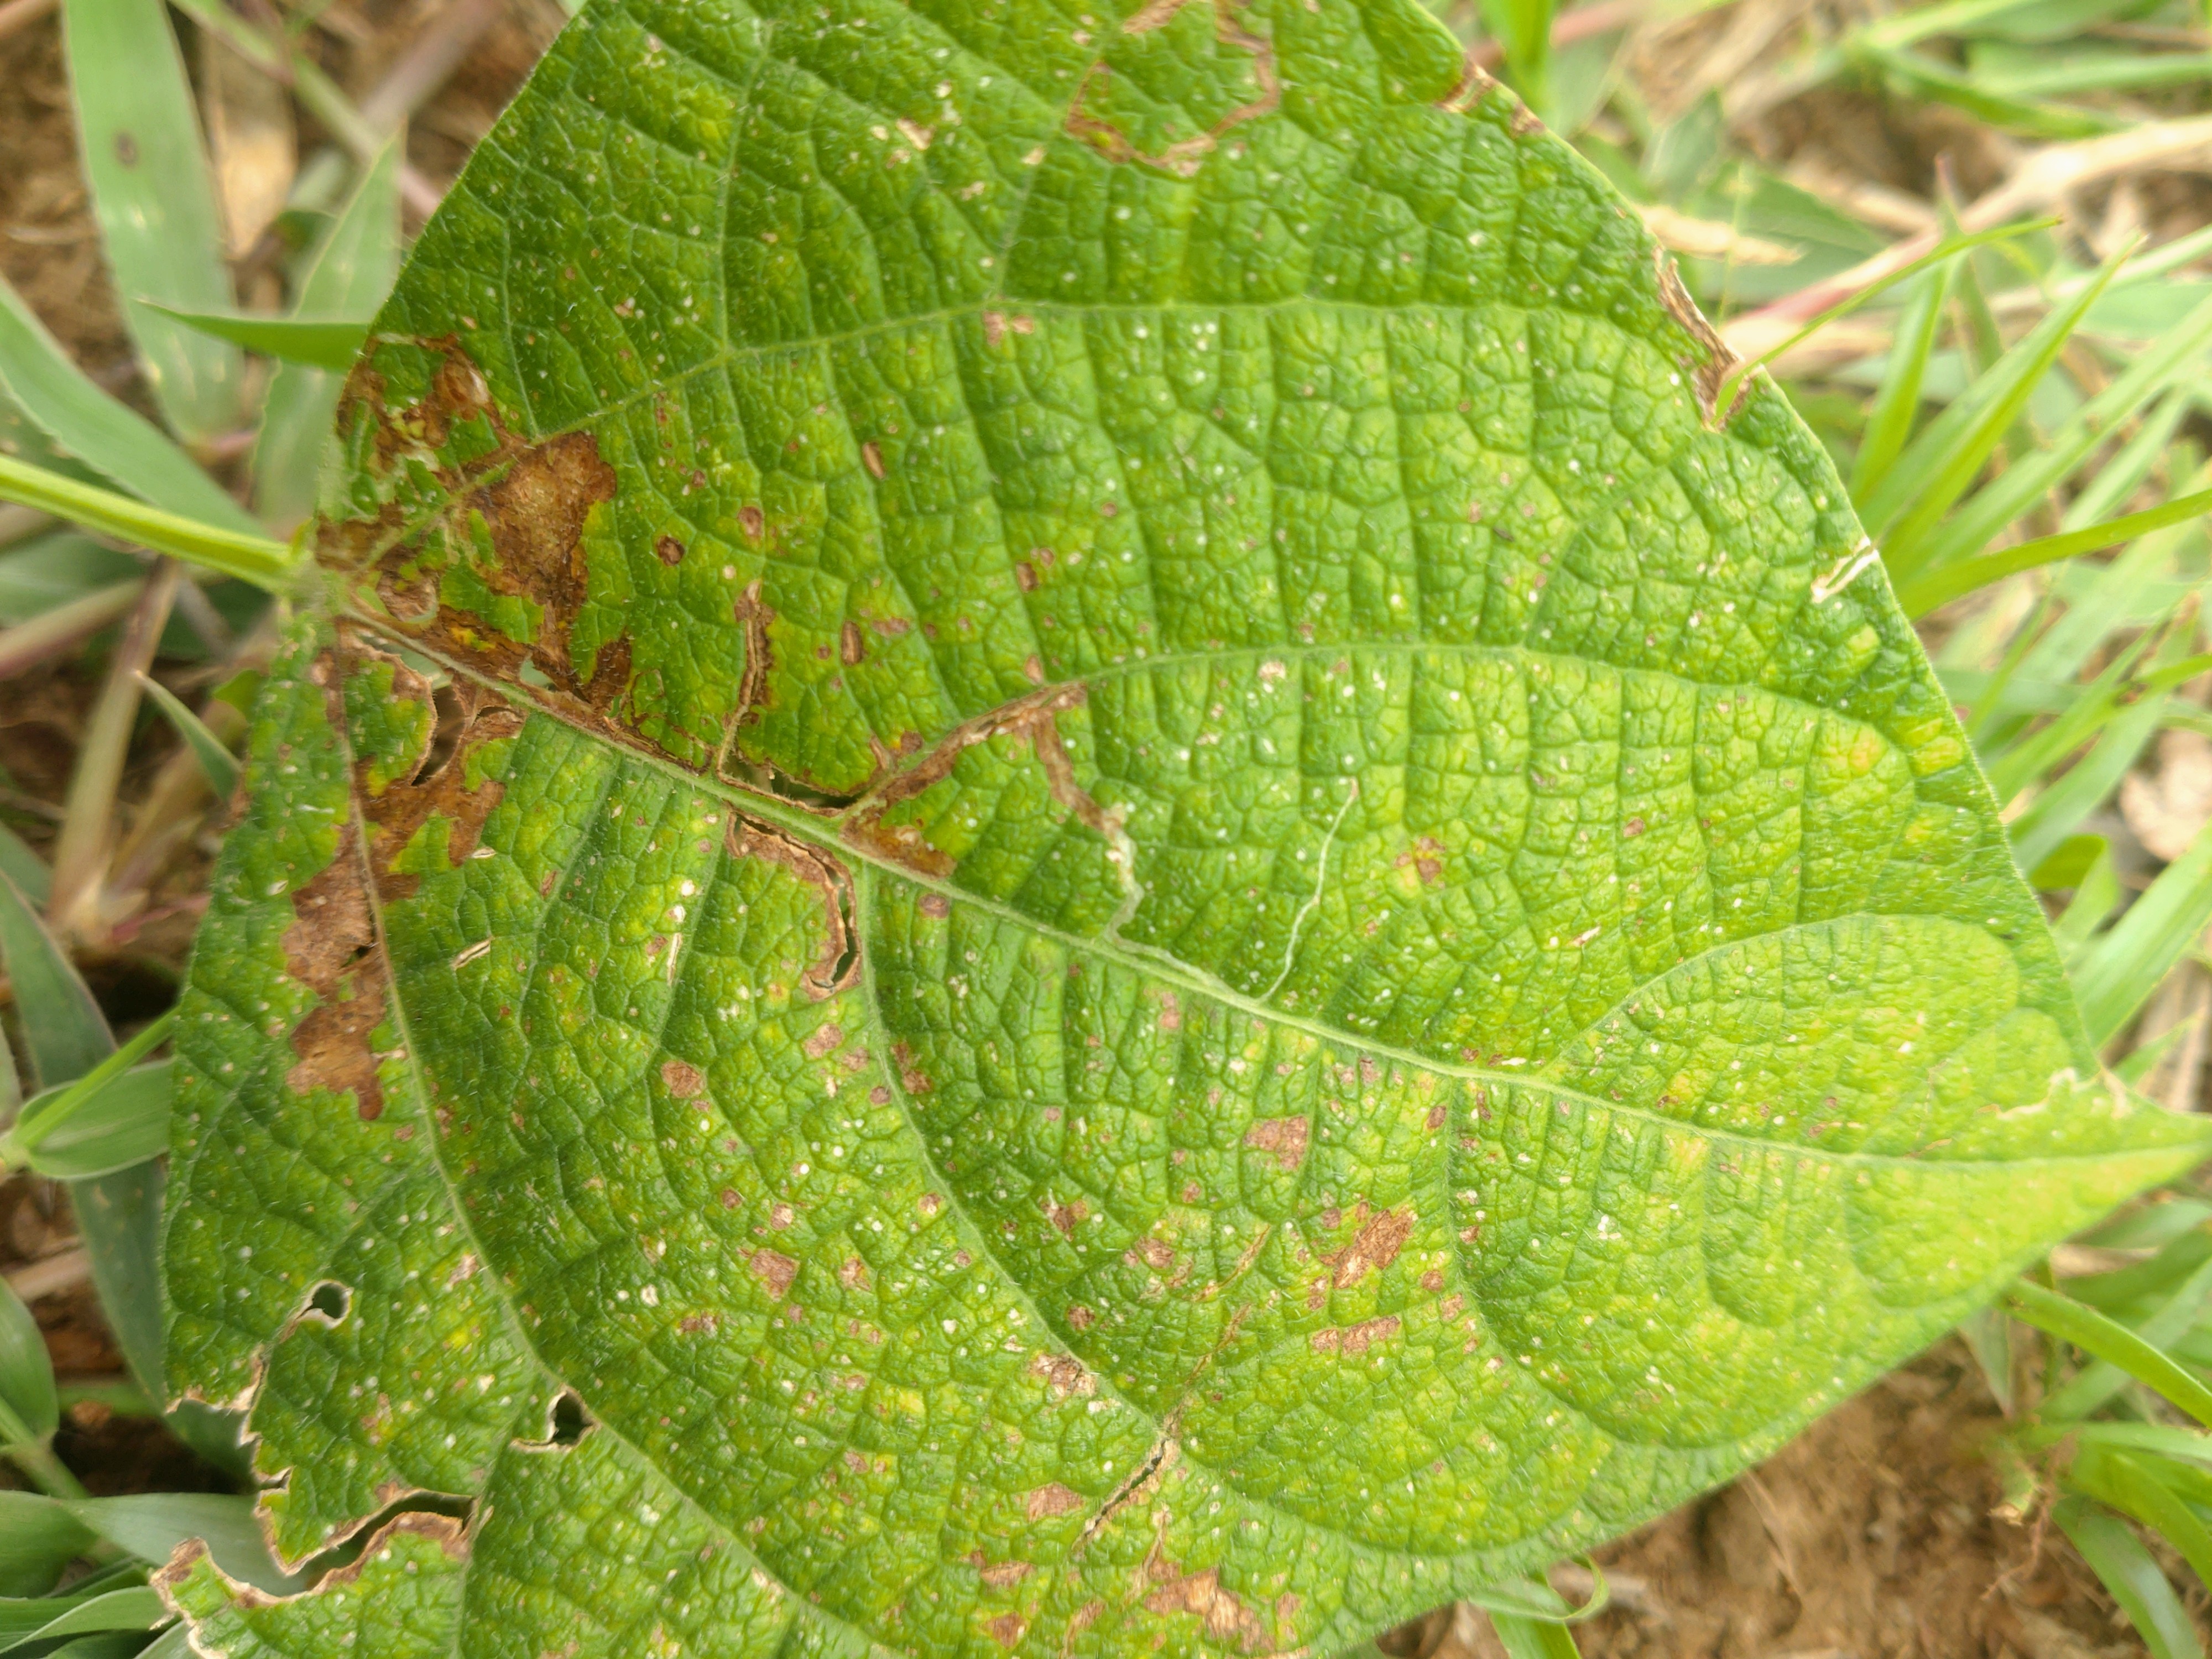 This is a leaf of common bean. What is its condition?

rust
